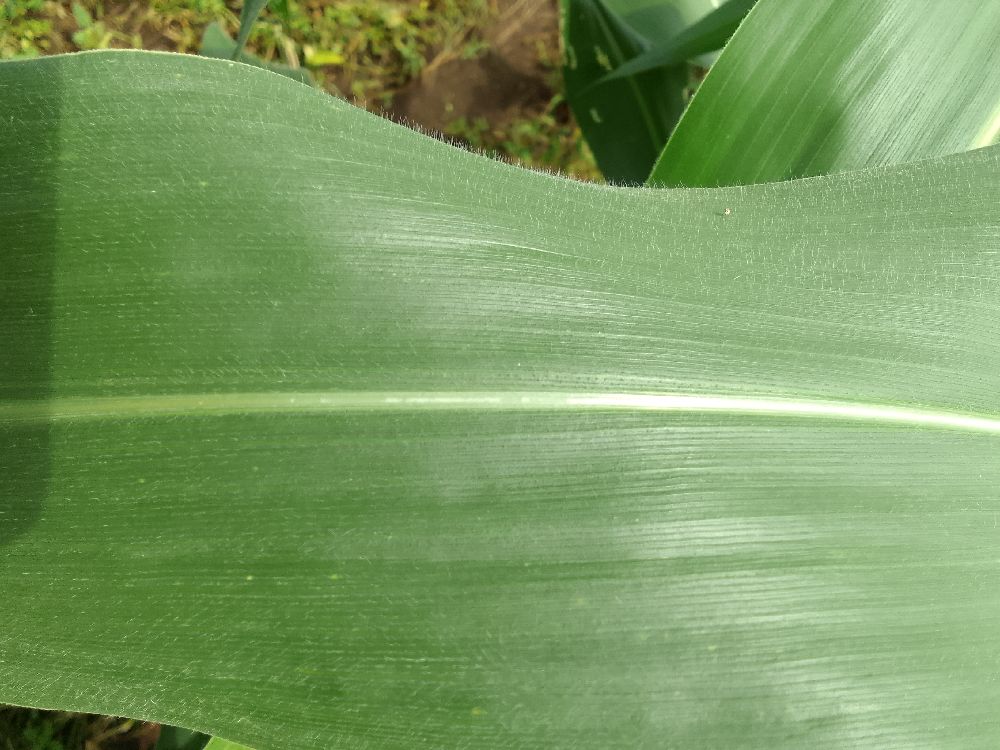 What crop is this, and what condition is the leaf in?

maize, healthy
